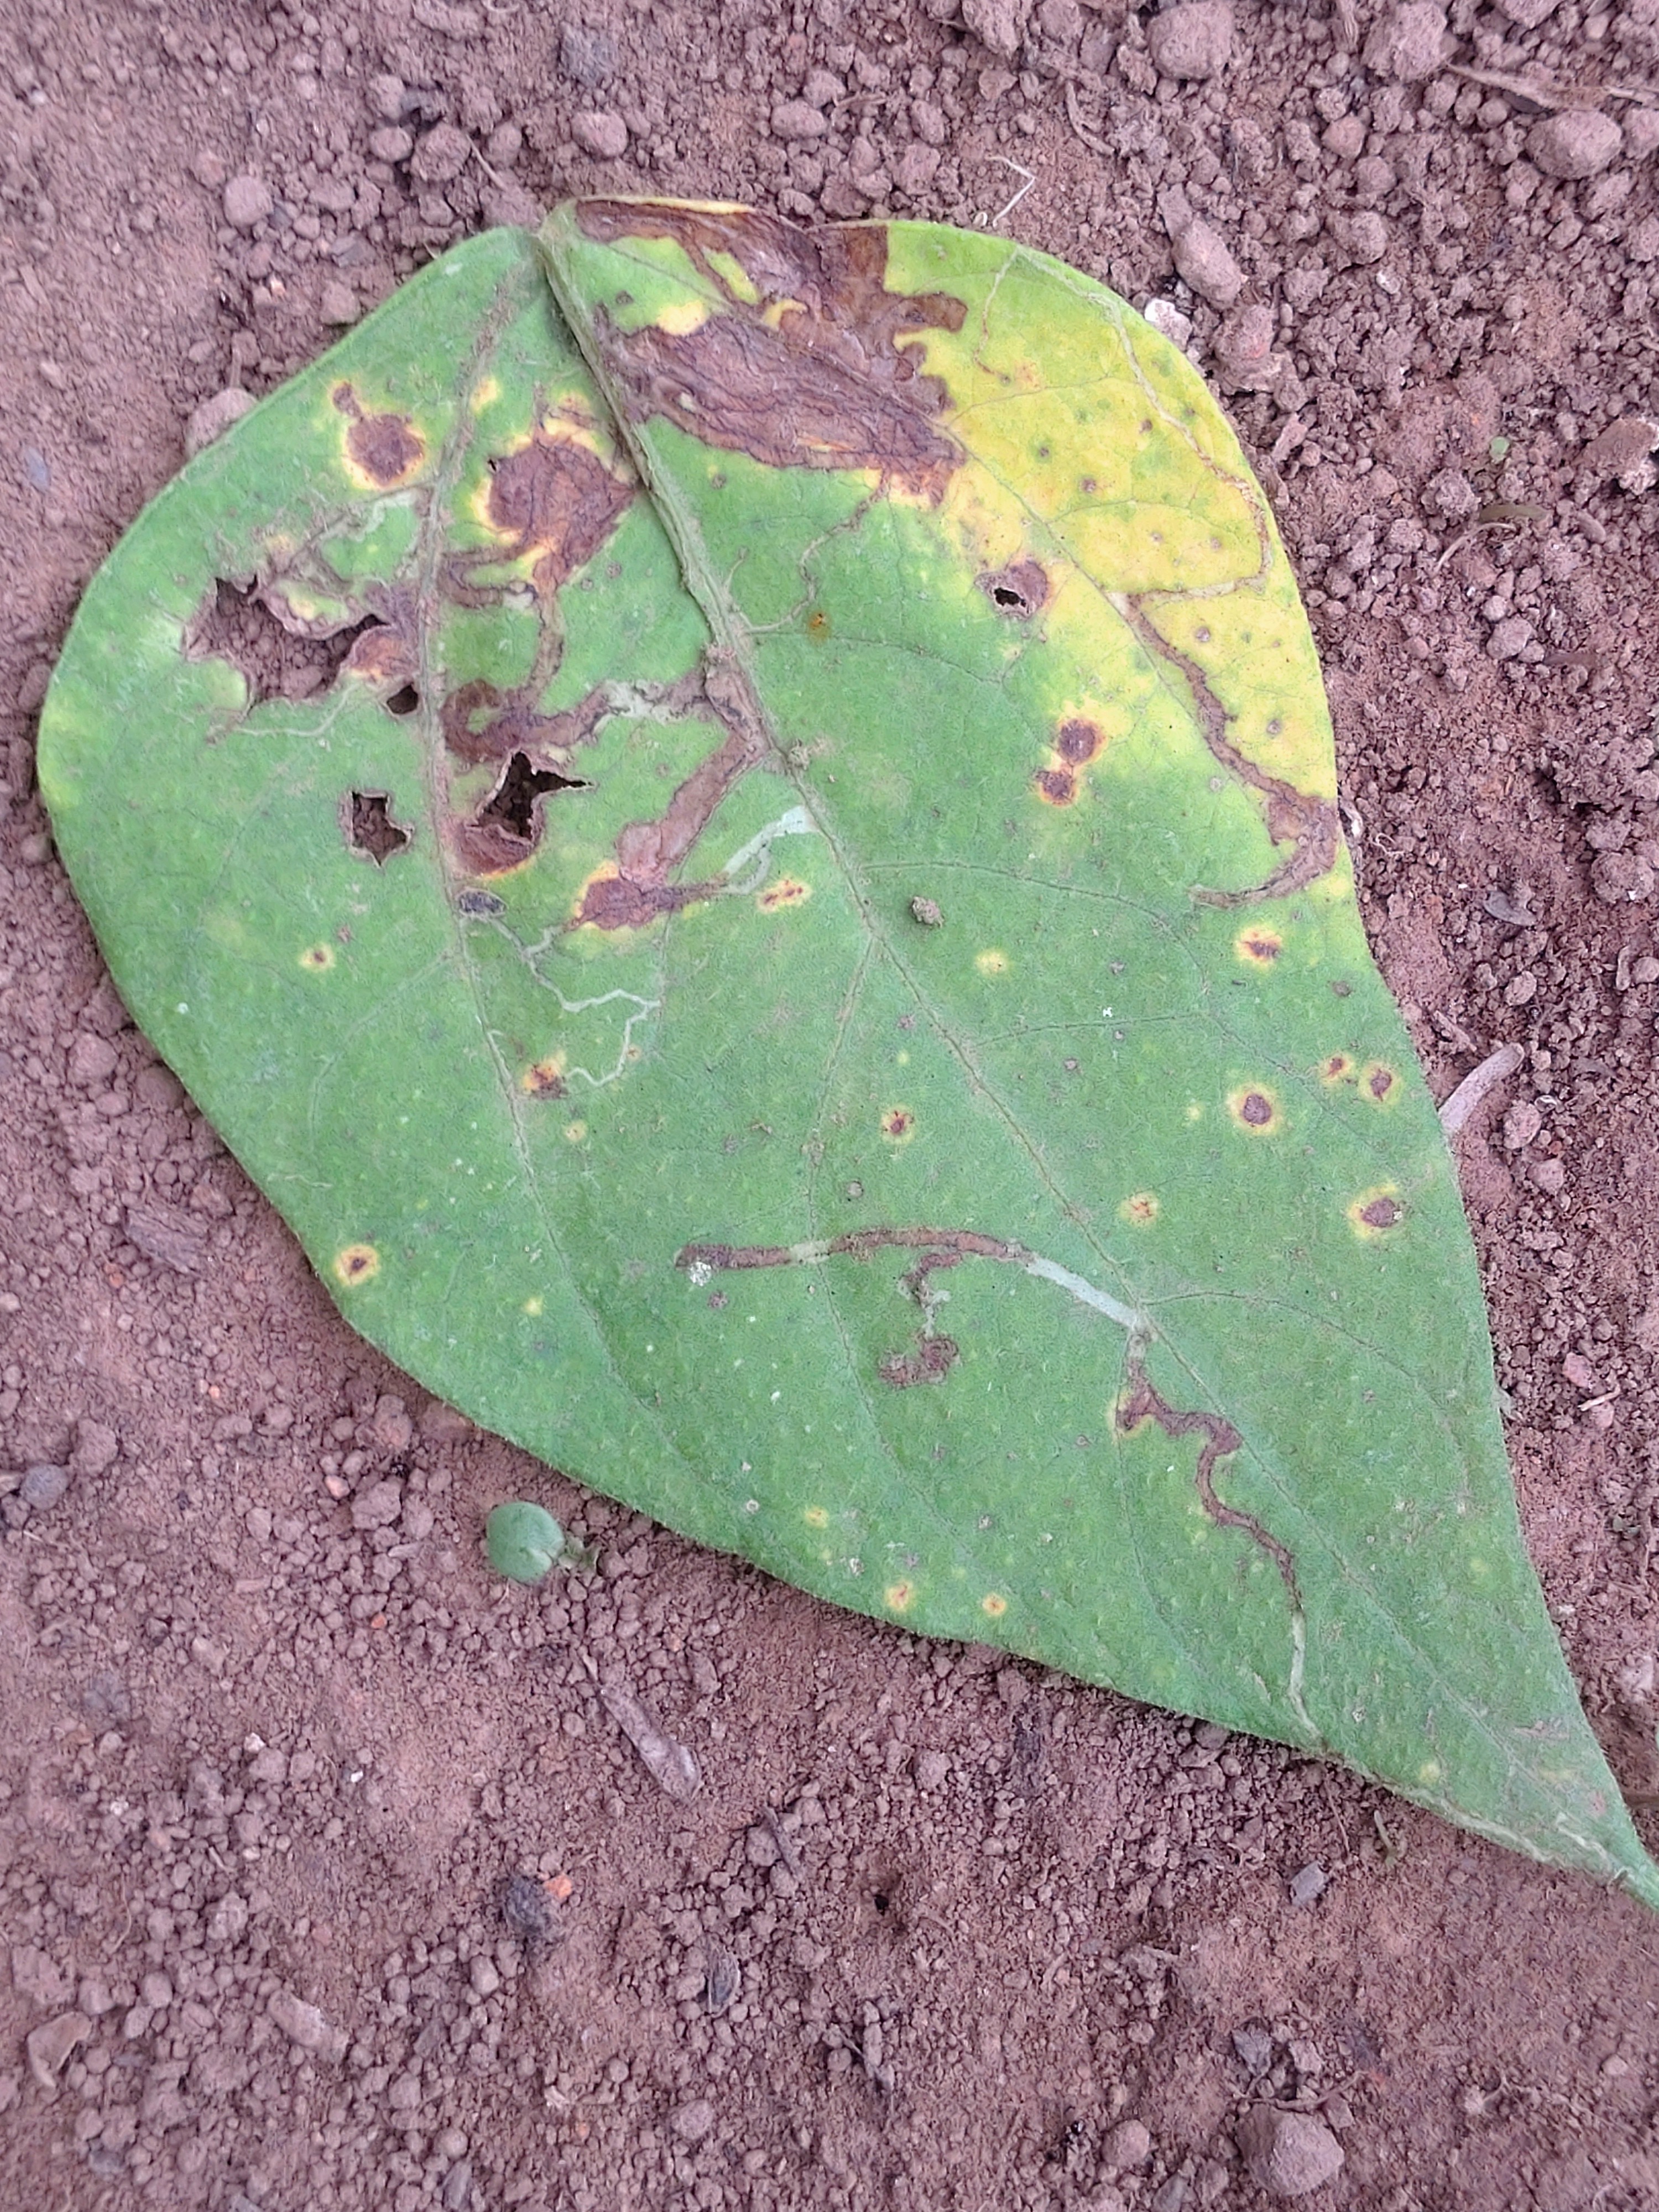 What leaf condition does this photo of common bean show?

rust
